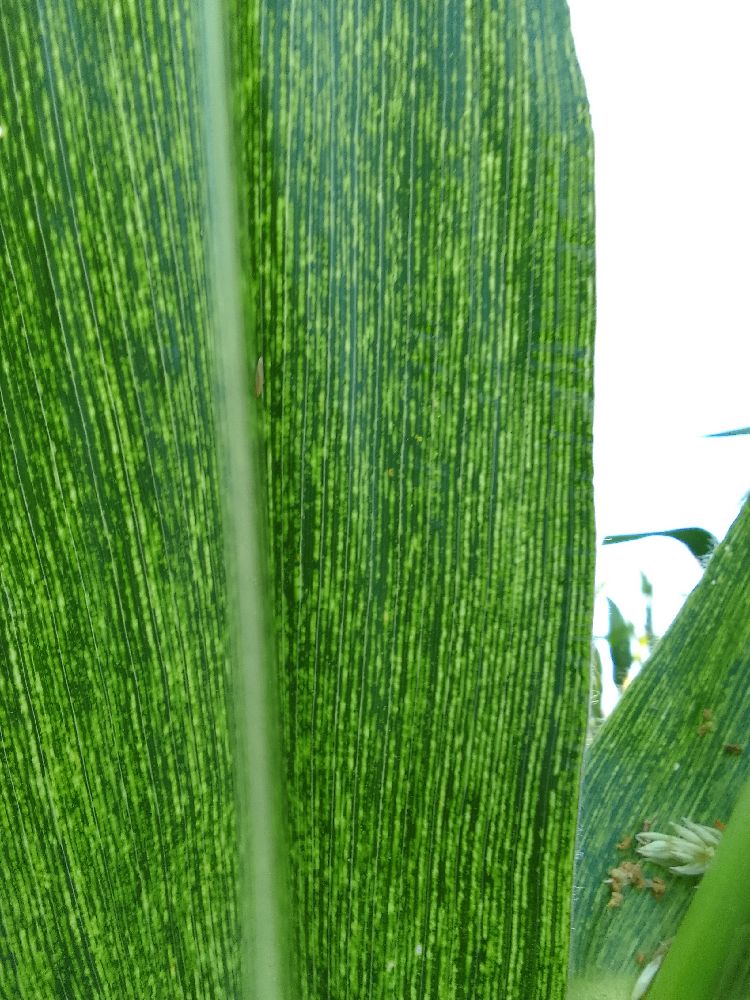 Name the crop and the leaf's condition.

maize, maize streak virus
